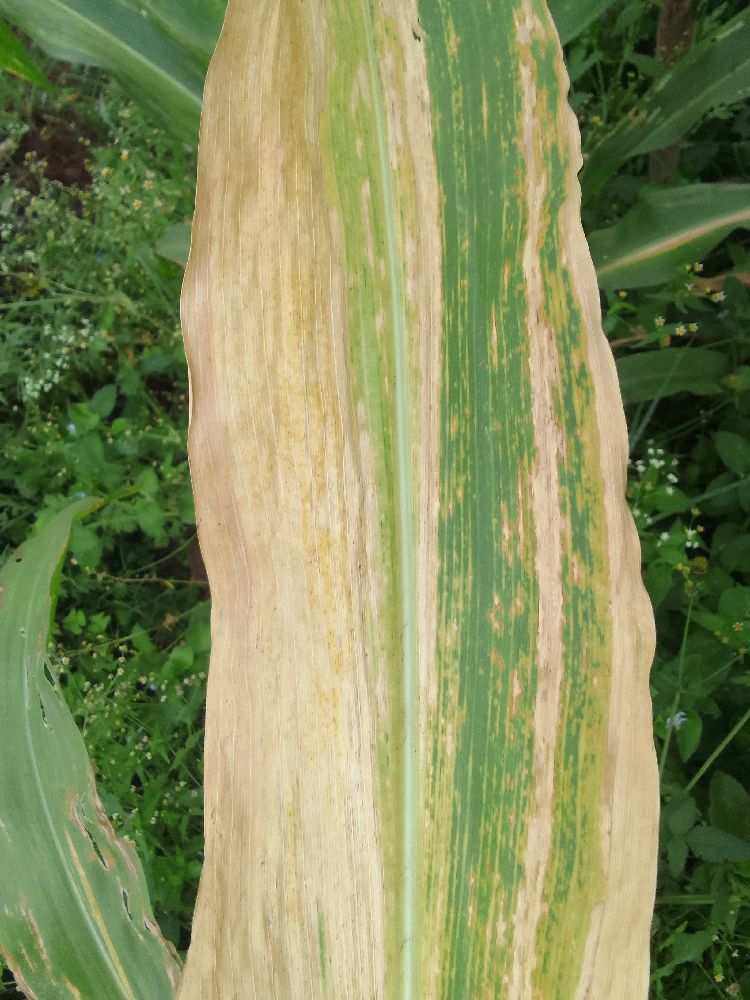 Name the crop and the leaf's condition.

maize, maize lethal necrosis
